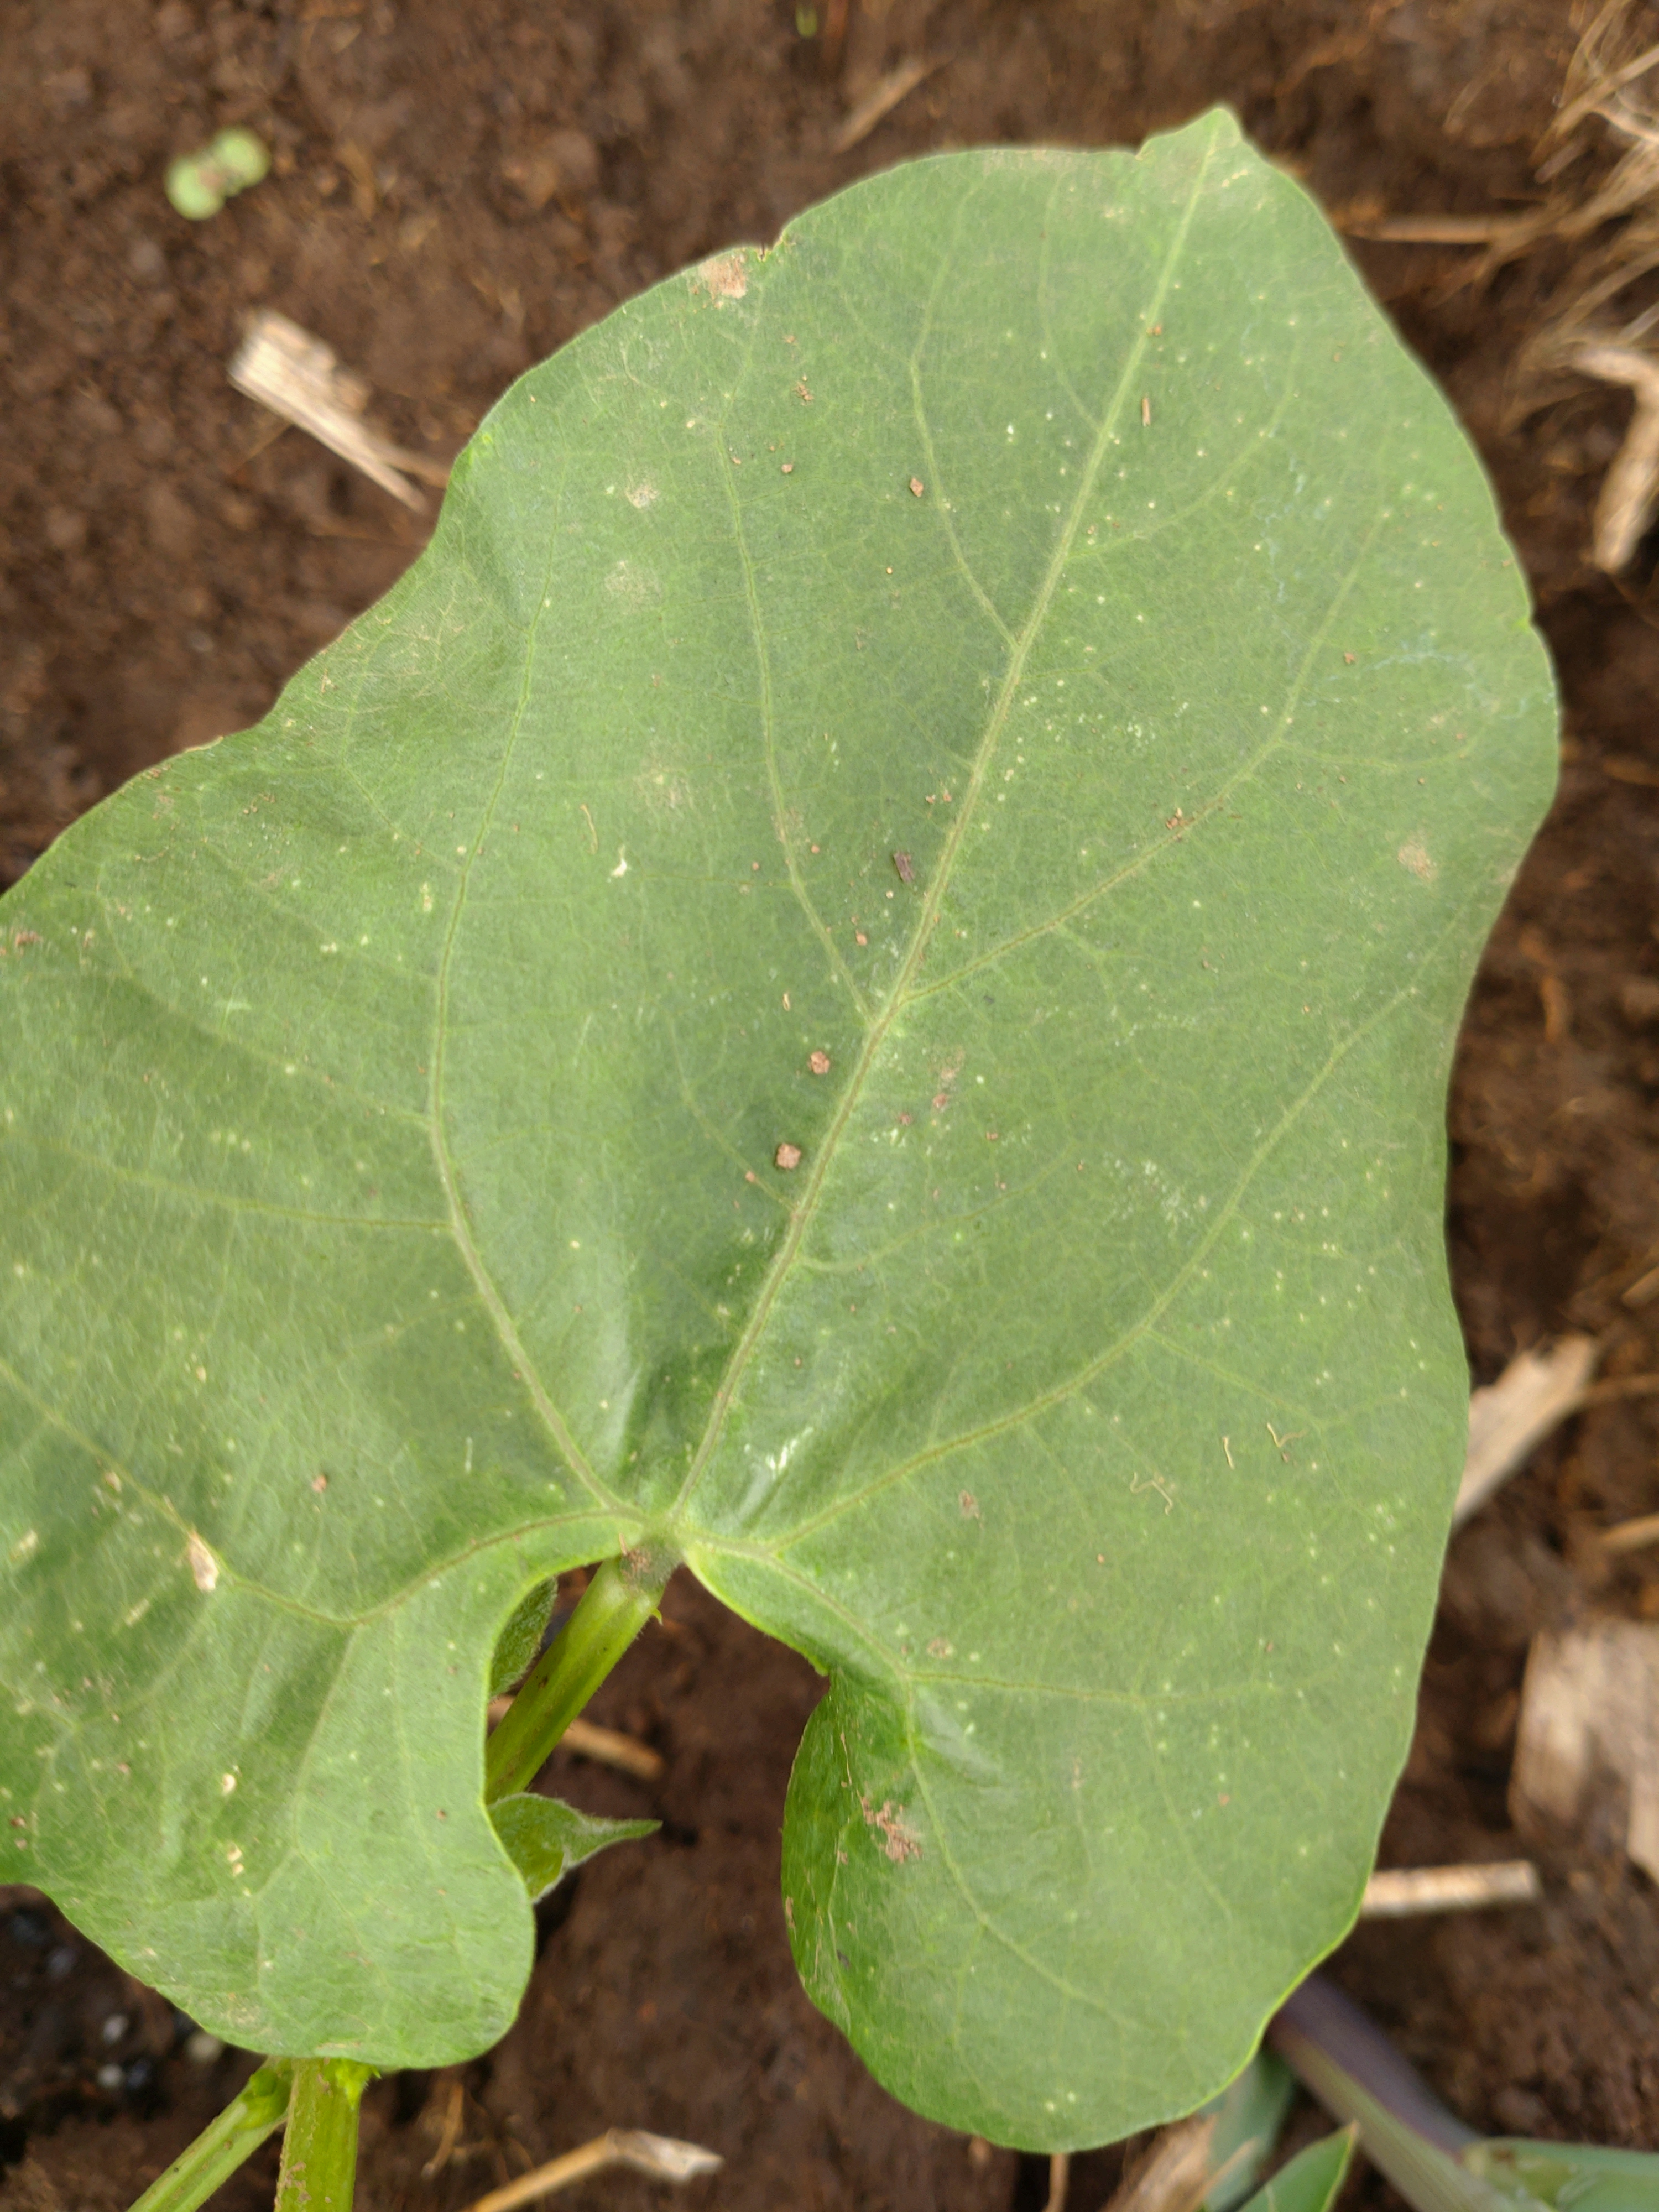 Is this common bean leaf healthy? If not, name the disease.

healthy
